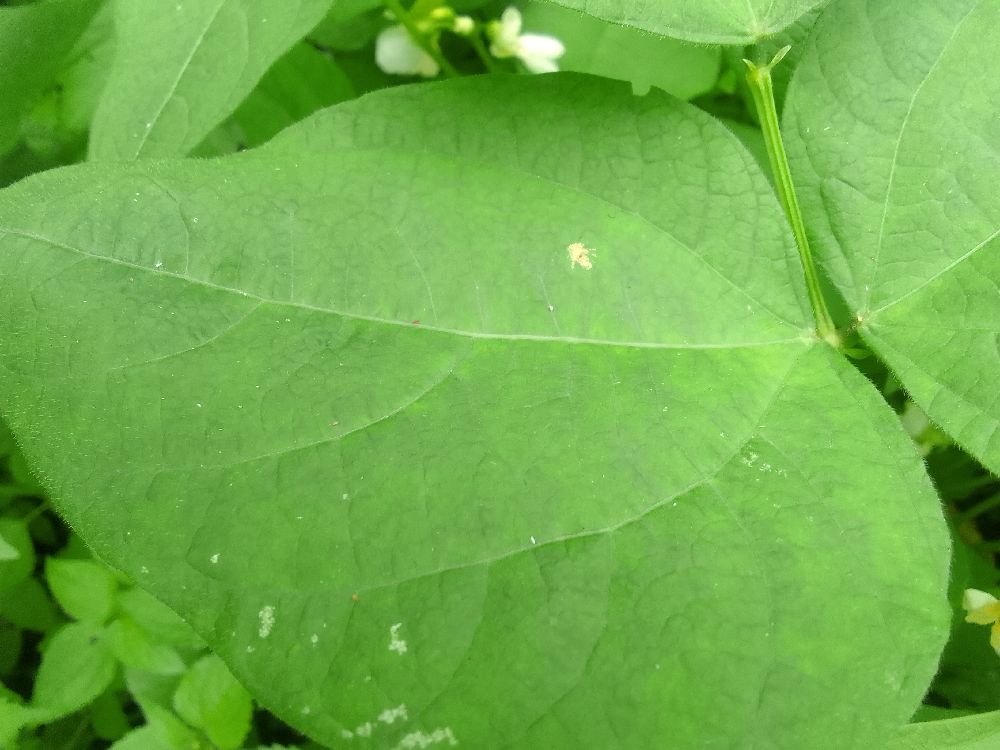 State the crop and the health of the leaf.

common bean, healthy
